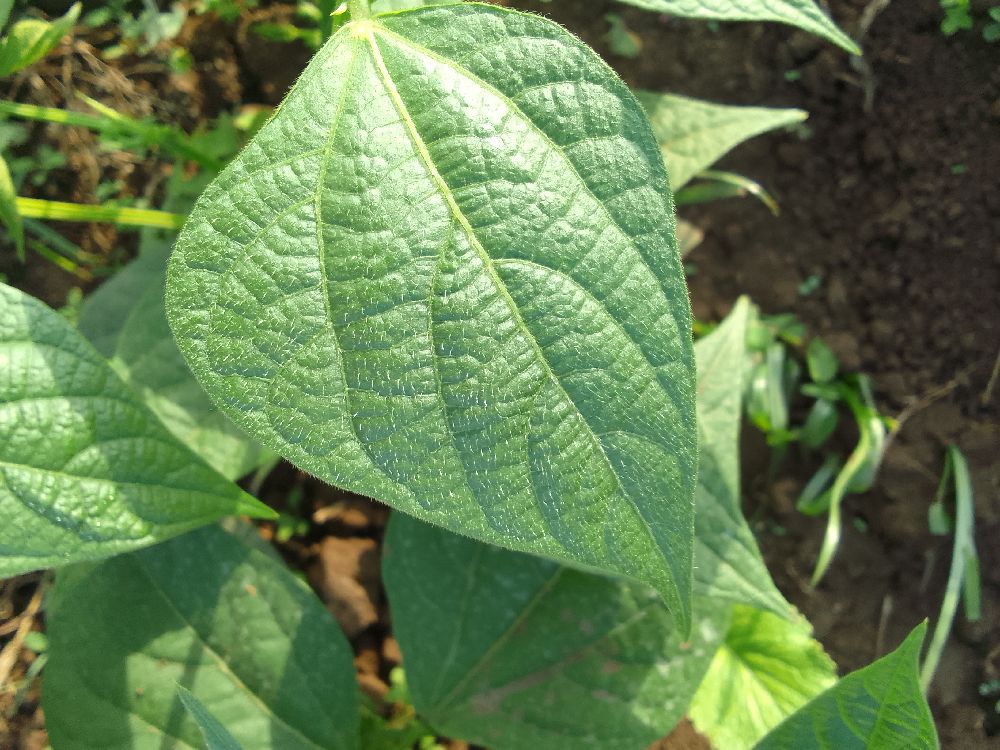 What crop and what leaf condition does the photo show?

common bean, healthy
